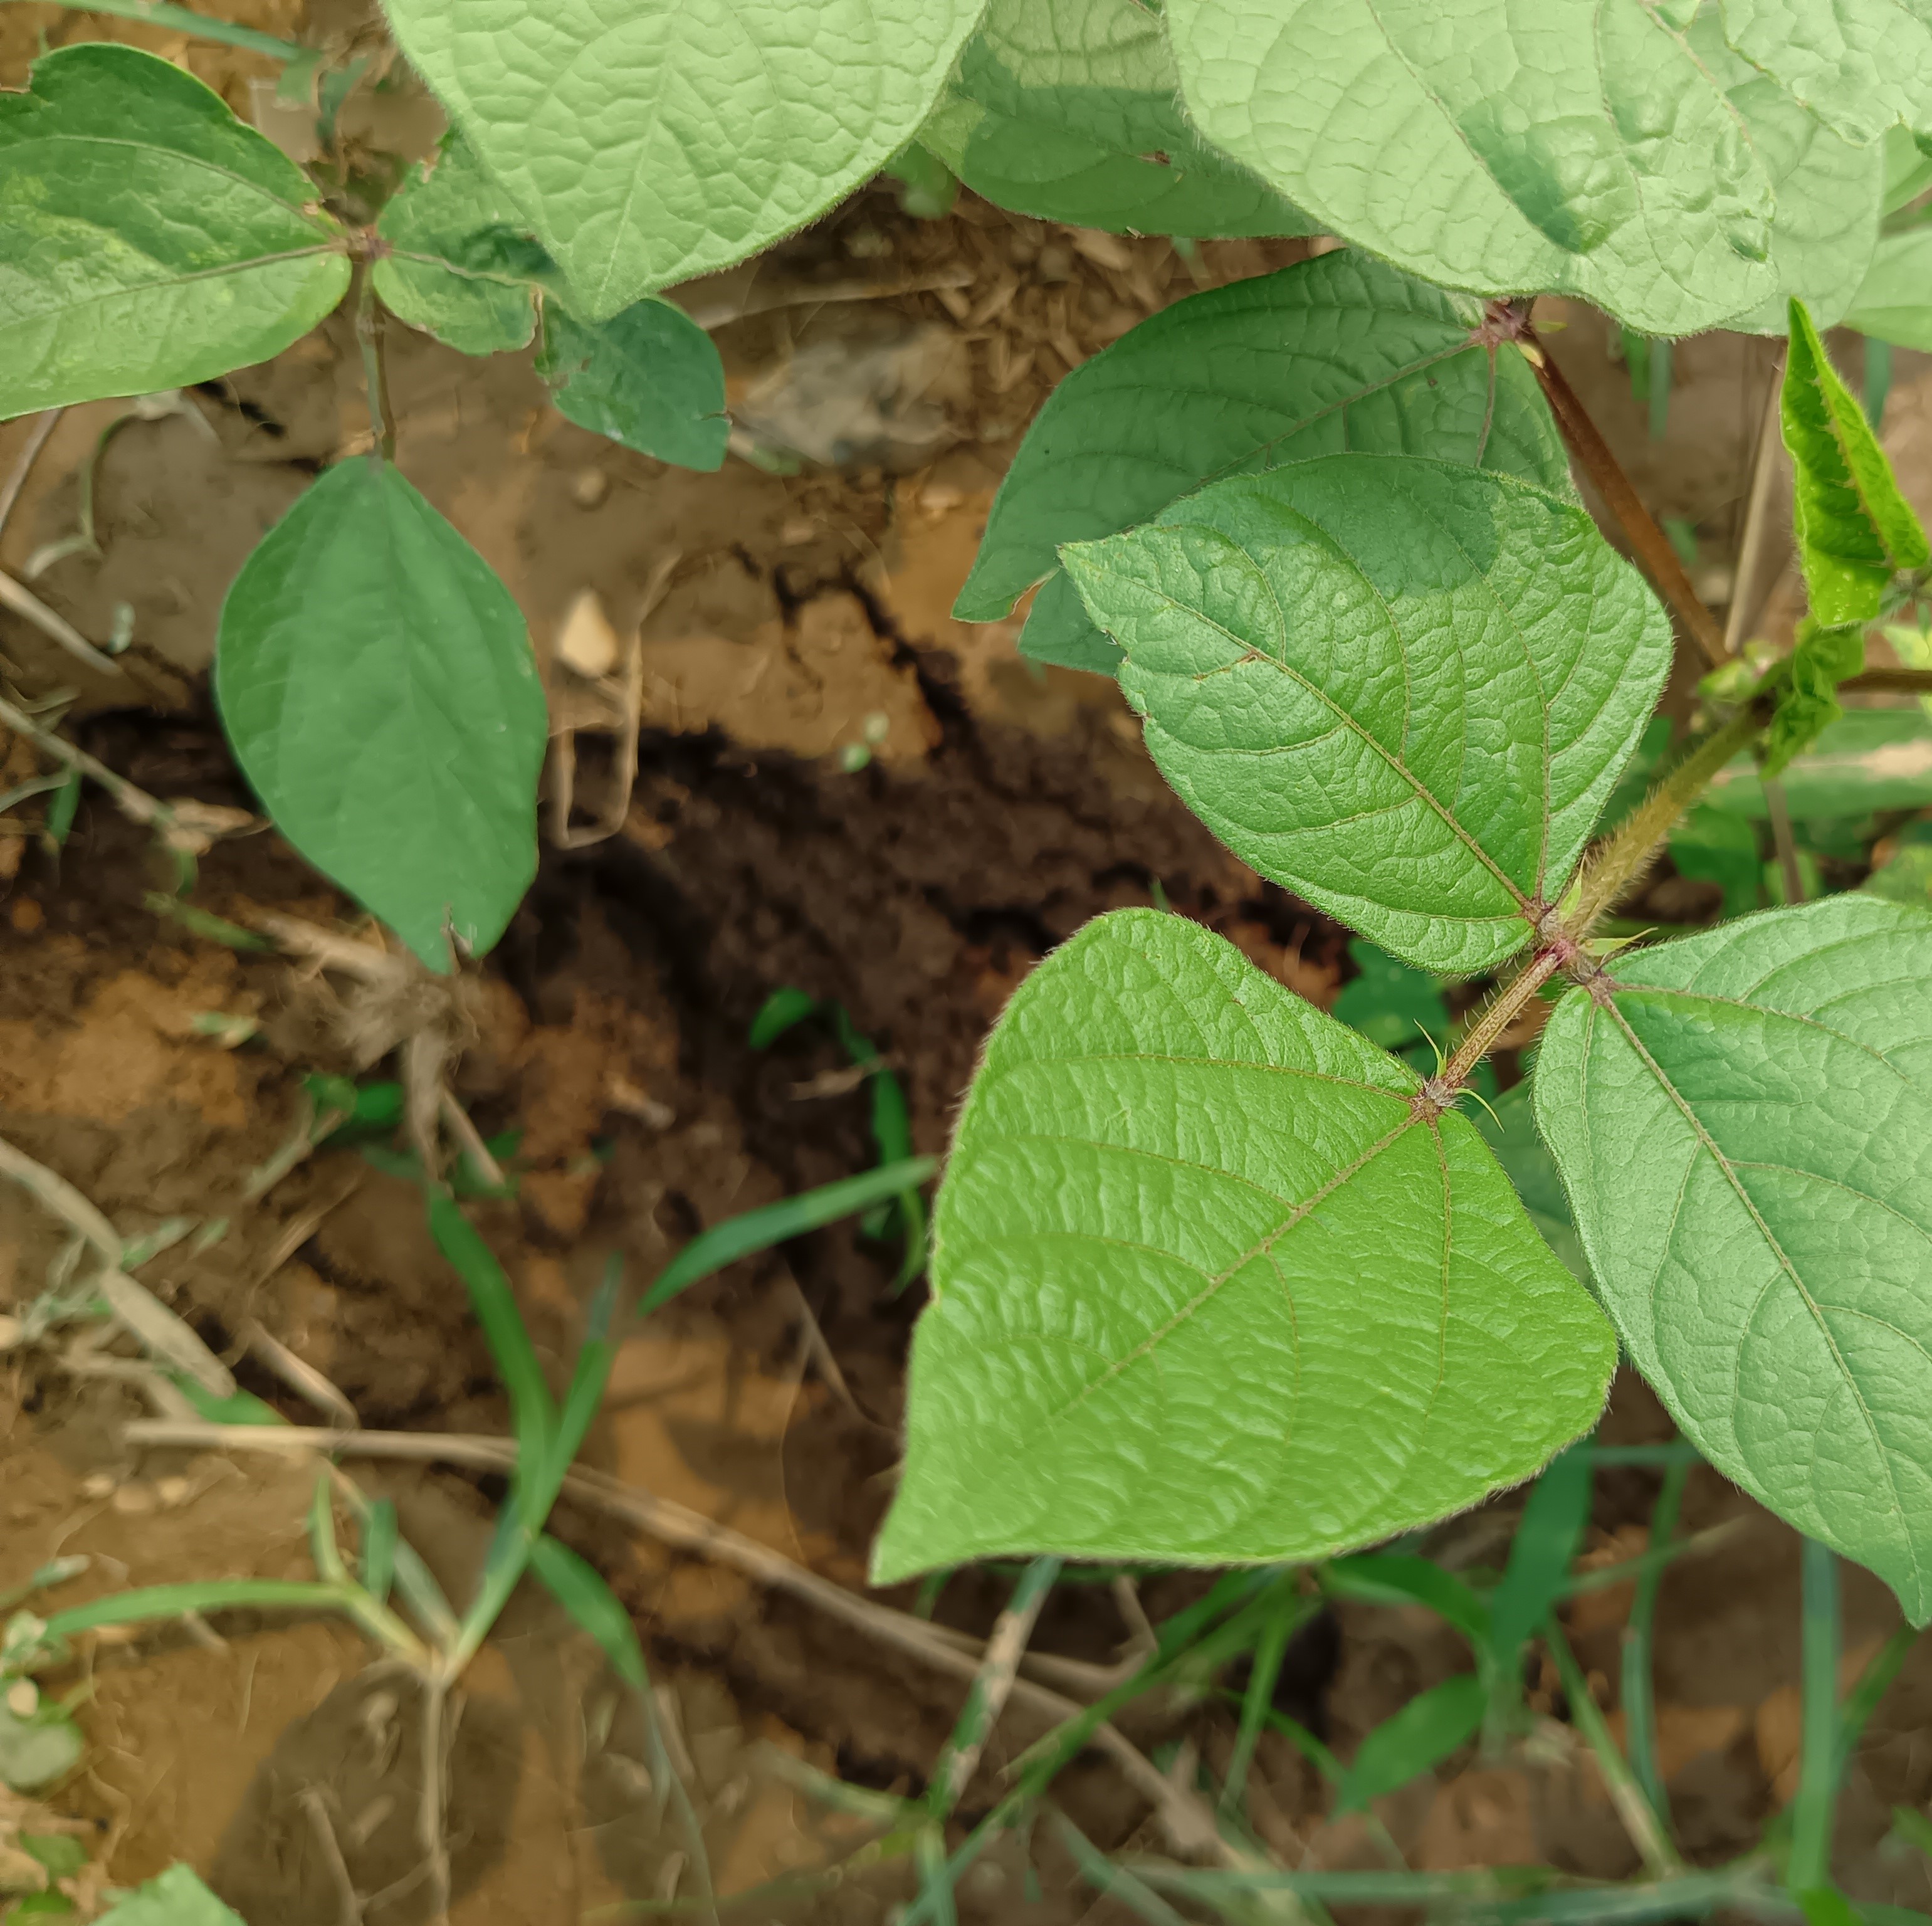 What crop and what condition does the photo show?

mungbean, healthy
